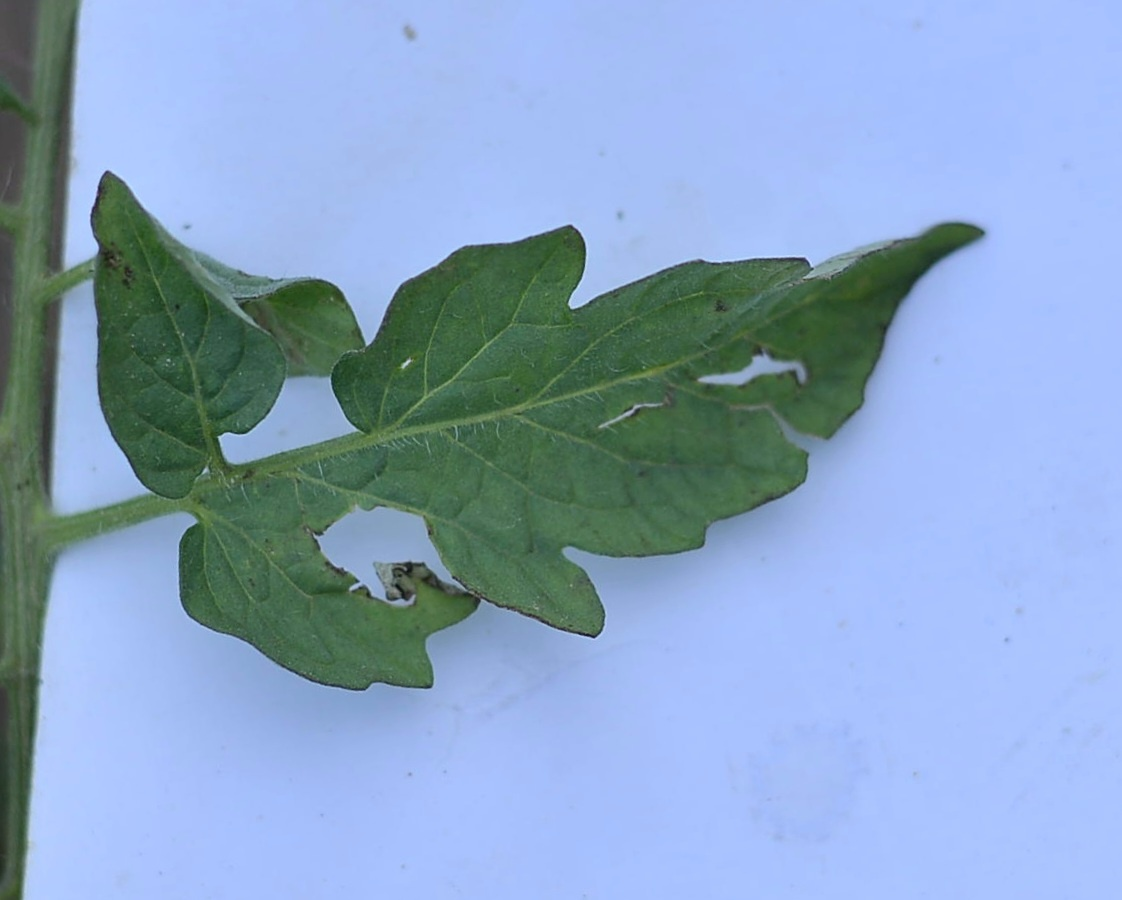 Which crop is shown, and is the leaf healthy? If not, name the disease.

tomato, infected
